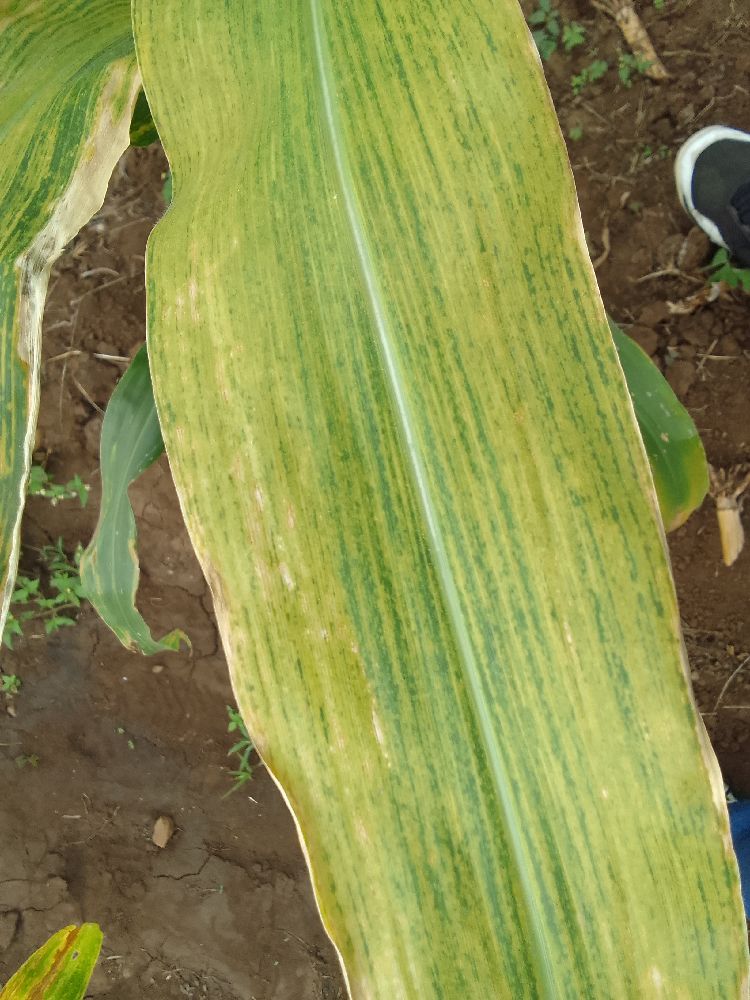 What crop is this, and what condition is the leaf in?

maize, maize lethal necrosis
